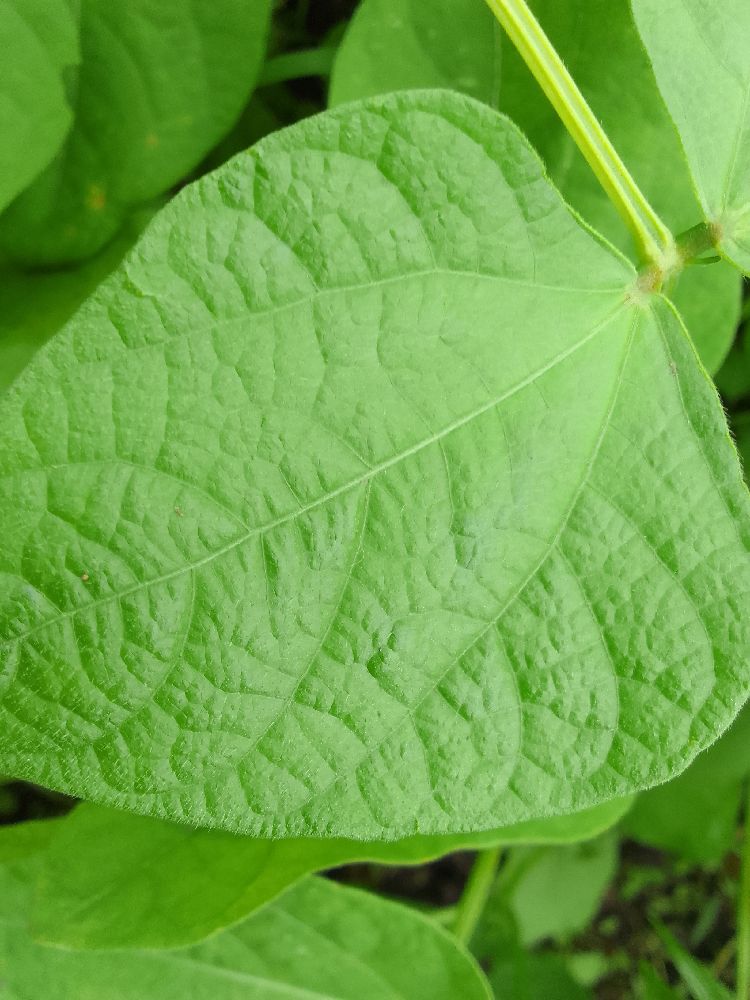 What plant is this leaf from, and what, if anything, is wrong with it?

common bean, healthy
